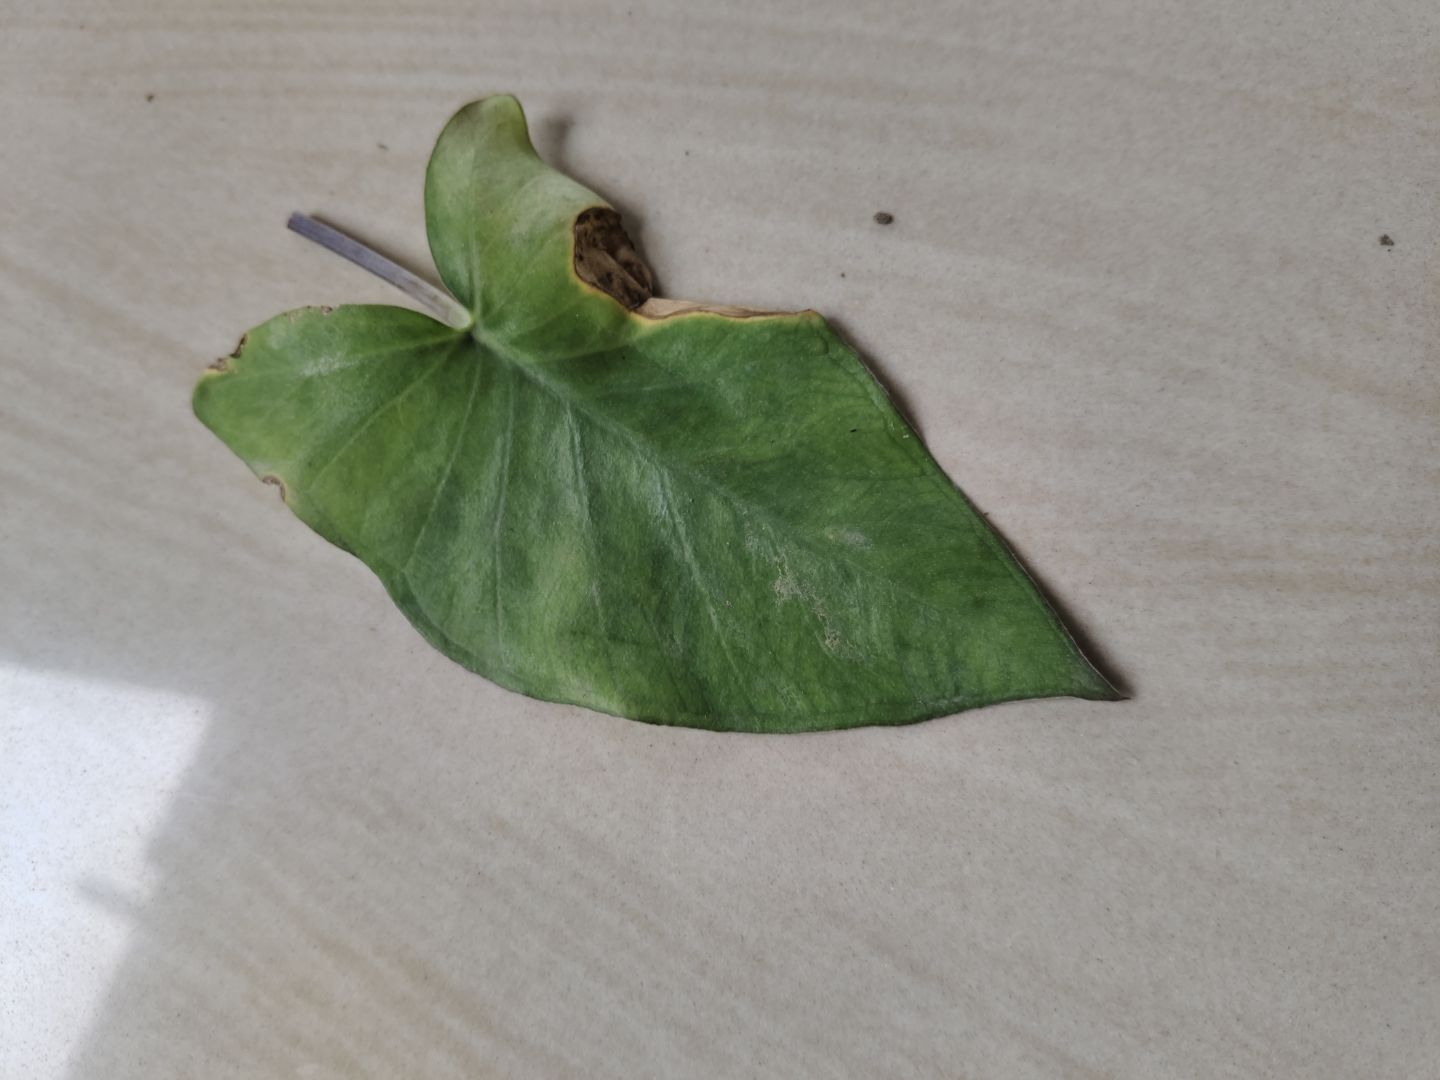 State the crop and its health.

taro, leaf blight
